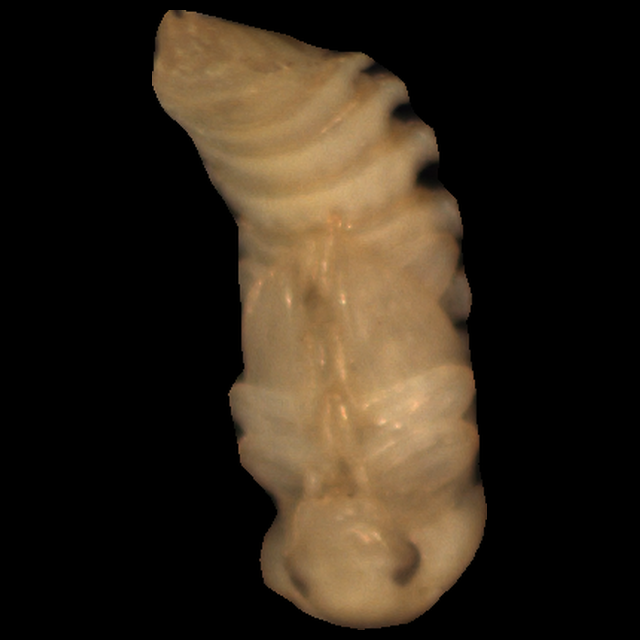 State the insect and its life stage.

mealworm pupa
